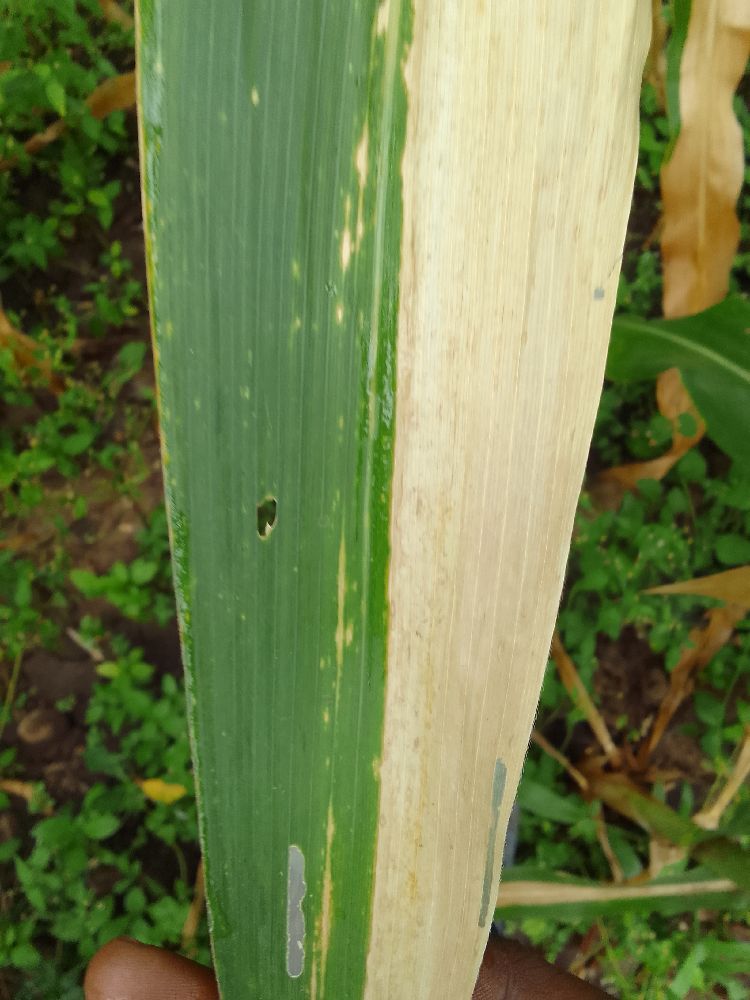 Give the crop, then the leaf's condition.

maize, maize lethal necrosis
